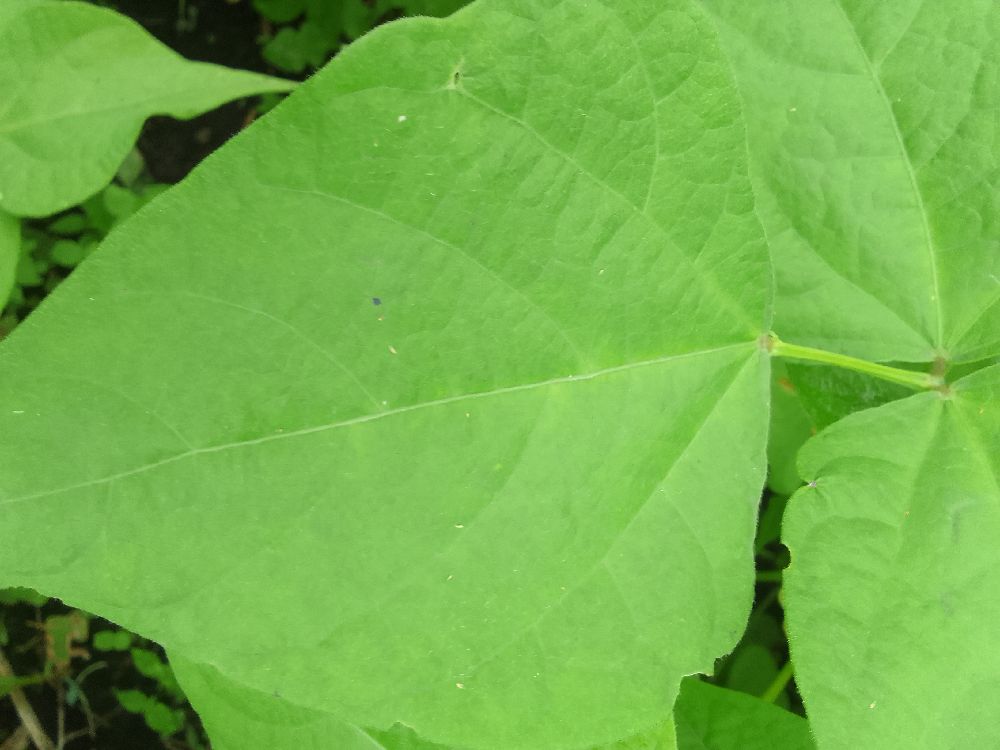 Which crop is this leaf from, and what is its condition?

common bean, healthy
